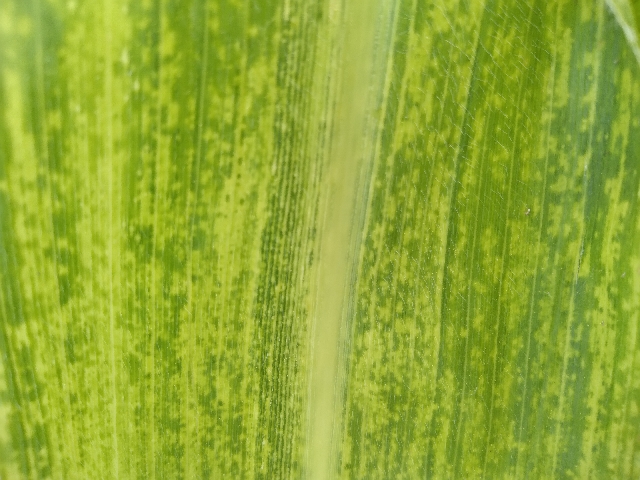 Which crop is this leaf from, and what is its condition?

maize, maize lethal necrosis
